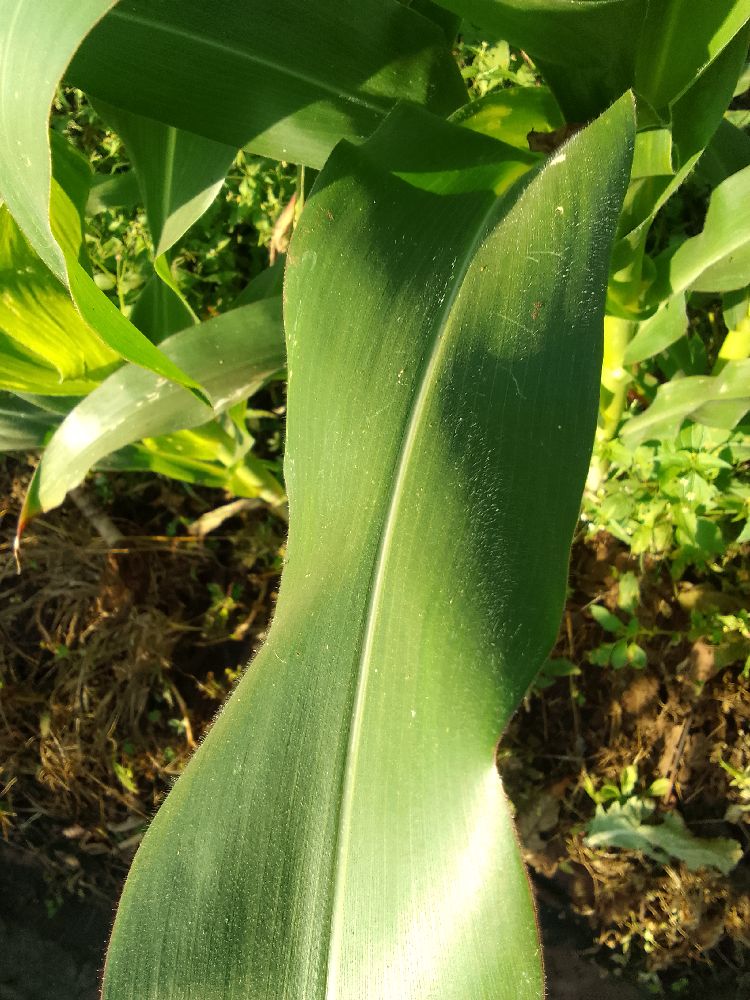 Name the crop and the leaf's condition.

maize, healthy
